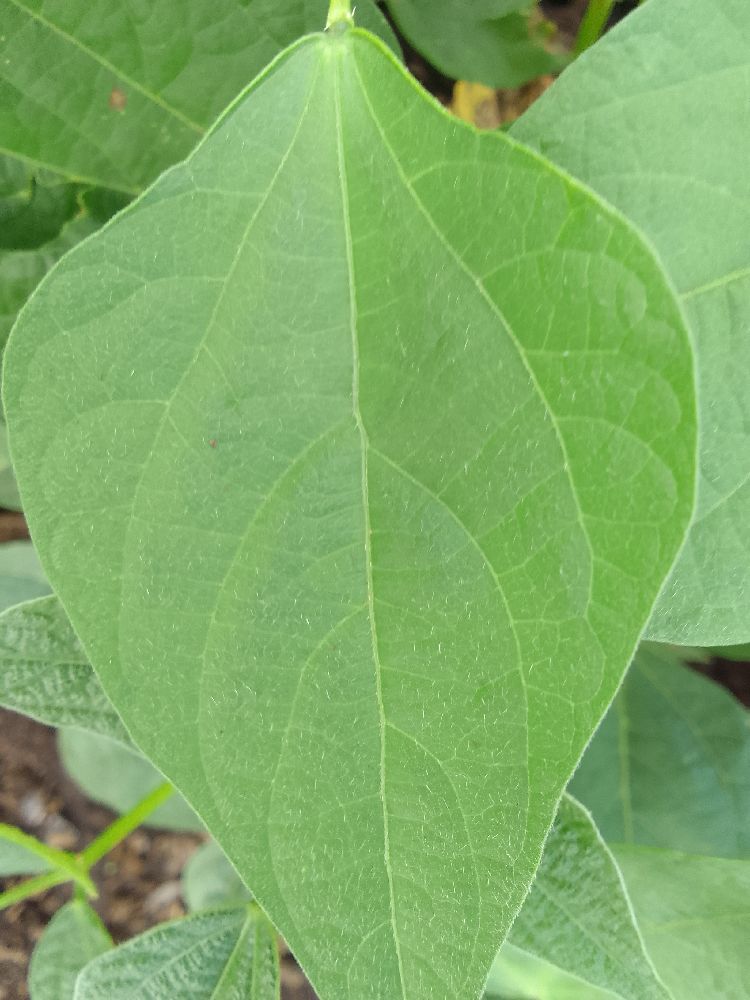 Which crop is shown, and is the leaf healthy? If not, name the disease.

common bean, healthy
